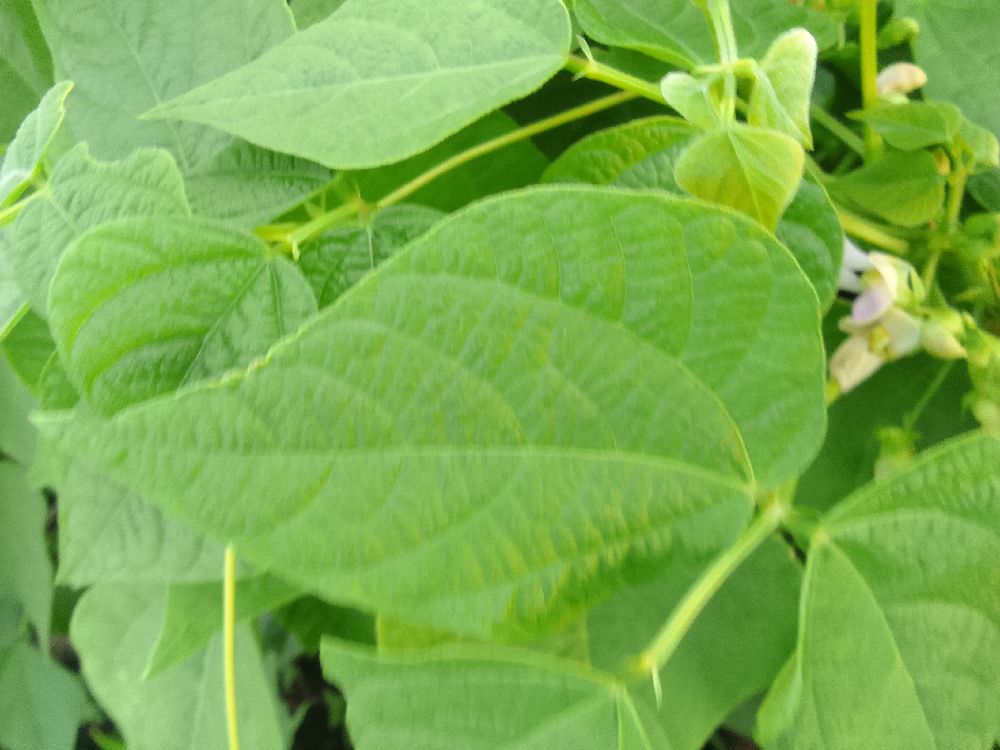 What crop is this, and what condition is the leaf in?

common bean, healthy
